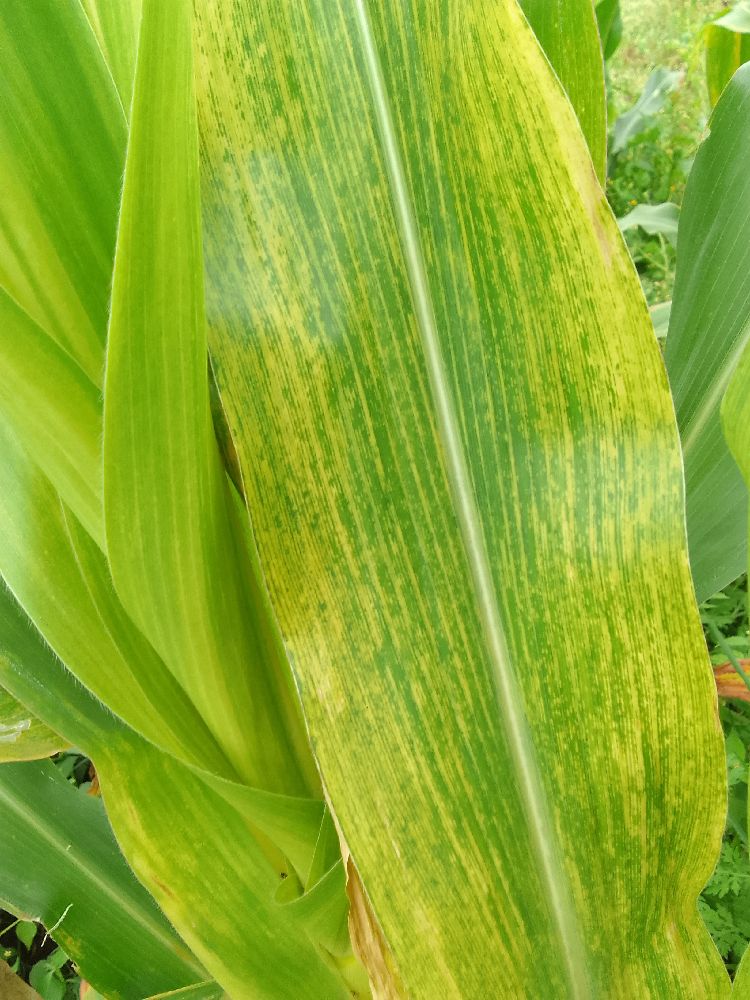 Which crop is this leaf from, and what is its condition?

maize, maize lethal necrosis
